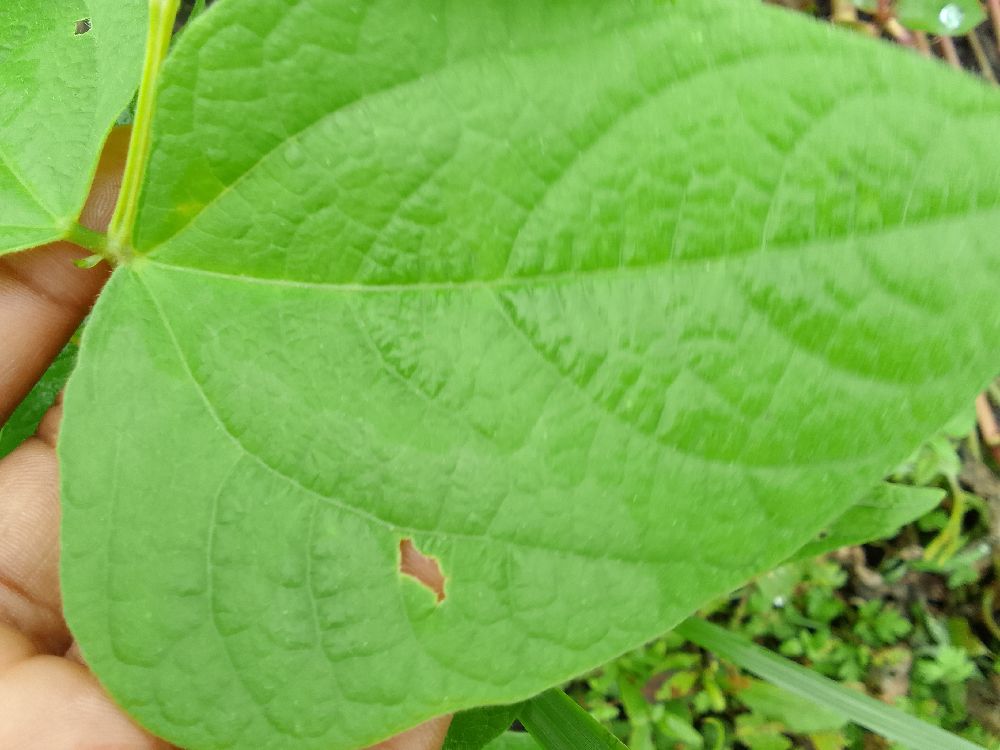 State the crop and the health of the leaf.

common bean, healthy
